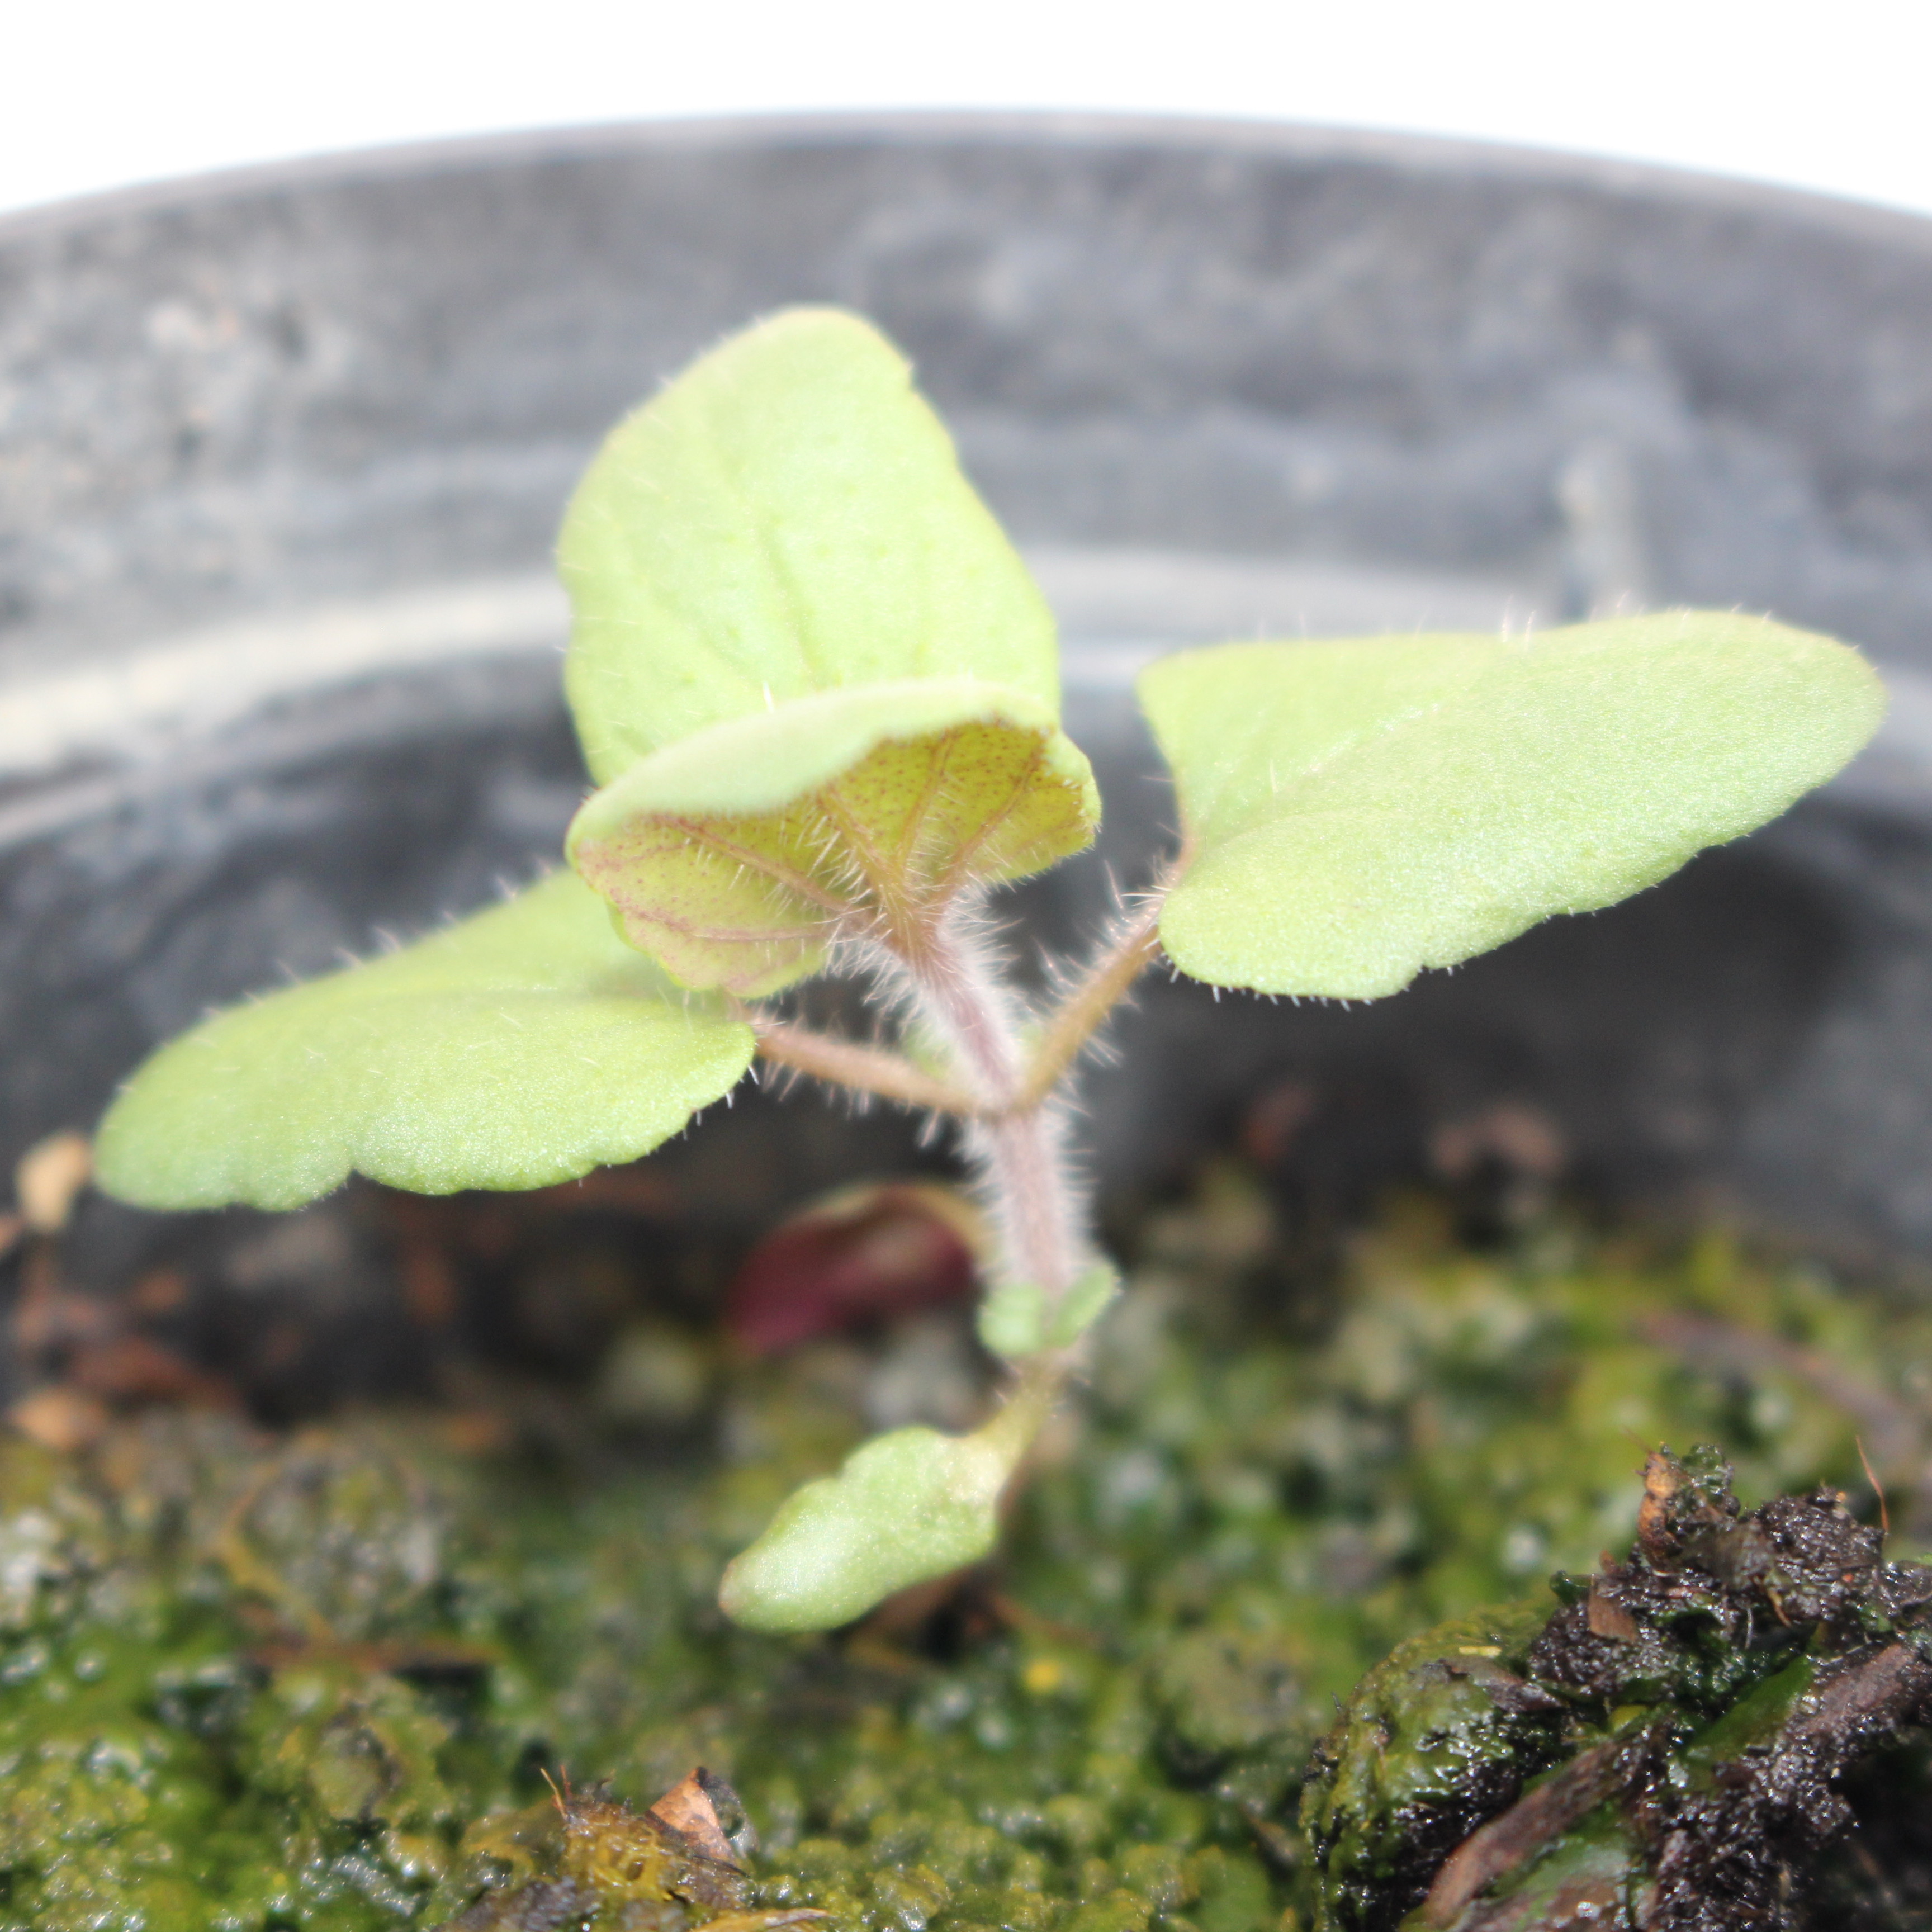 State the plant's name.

Veronica persica
